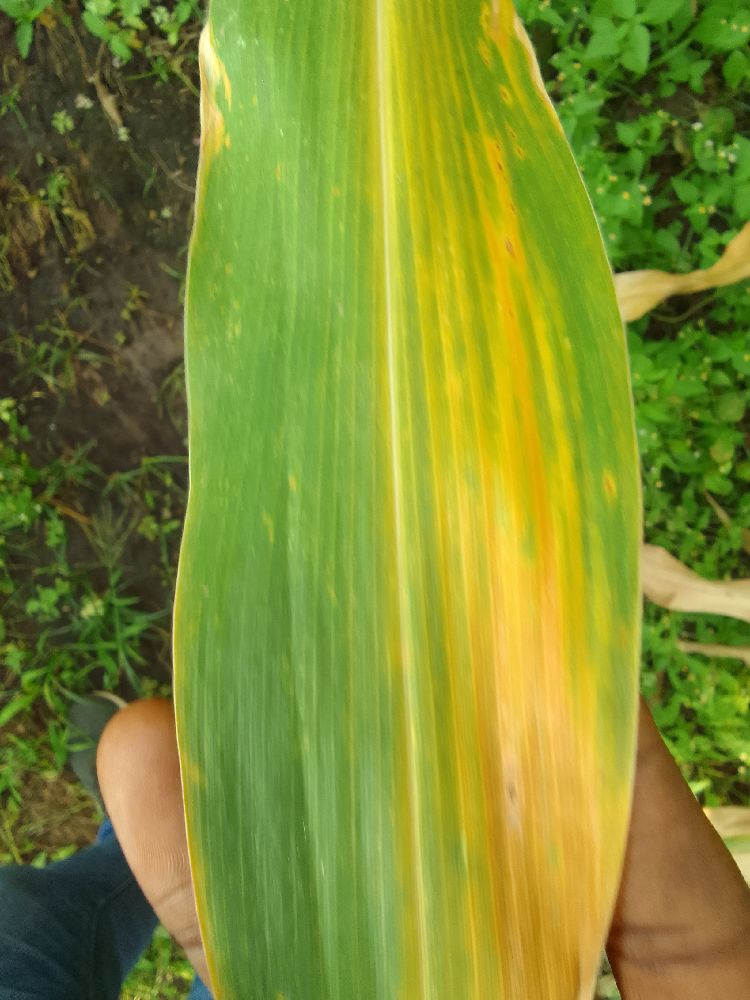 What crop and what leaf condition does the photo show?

maize, maize lethal necrosis
